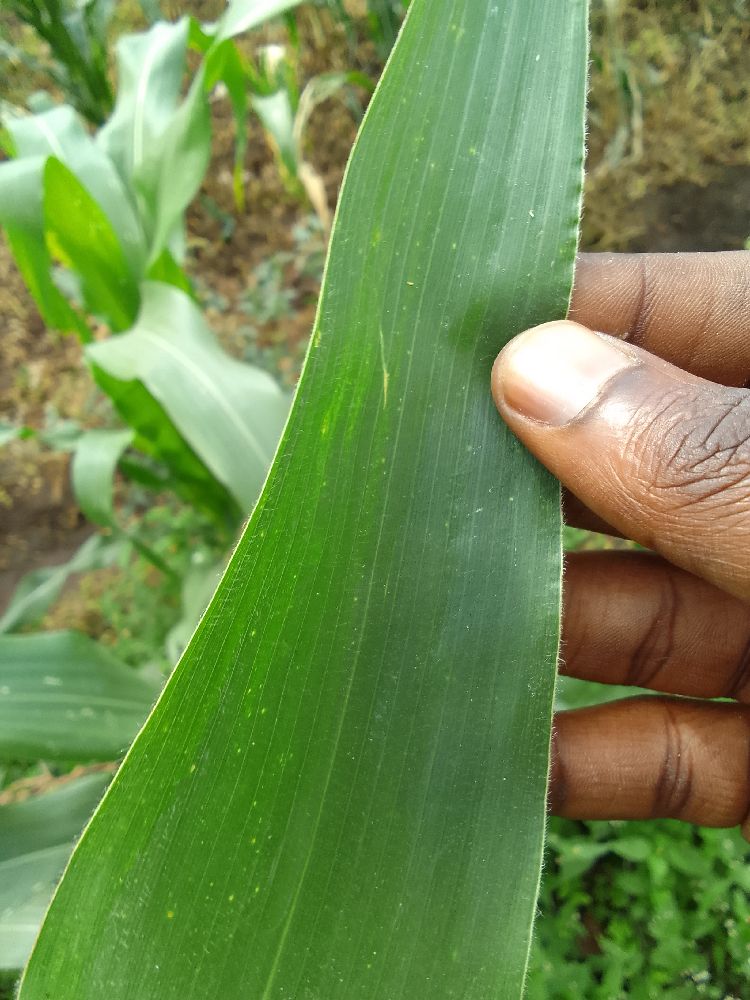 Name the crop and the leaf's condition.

maize, healthy
